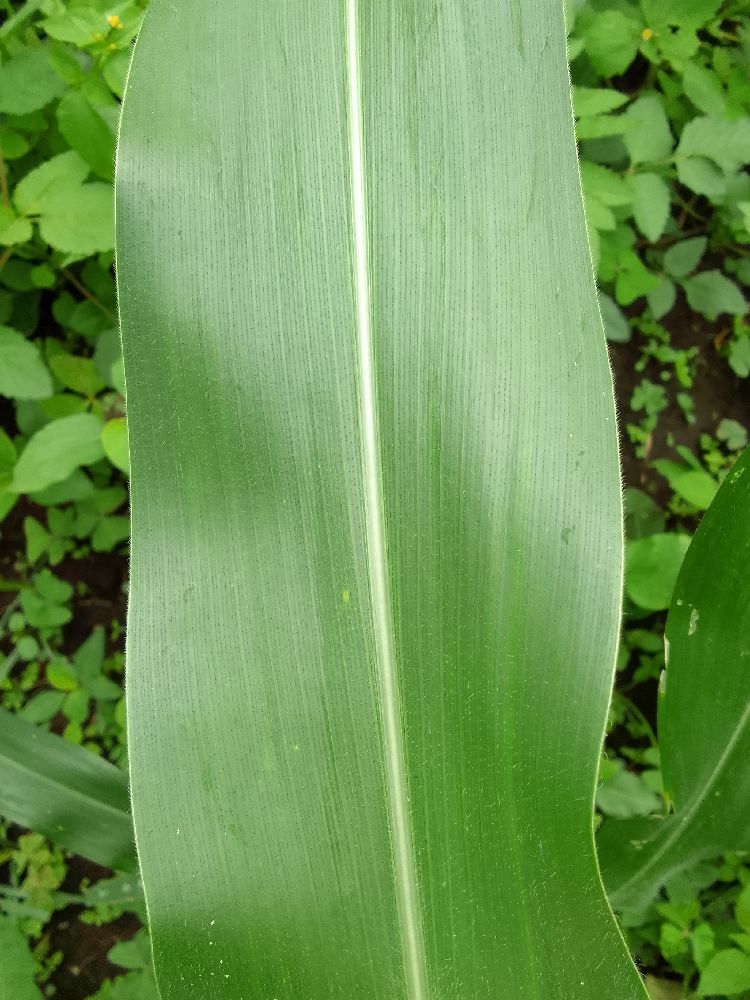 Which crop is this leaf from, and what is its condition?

common bean, healthy
